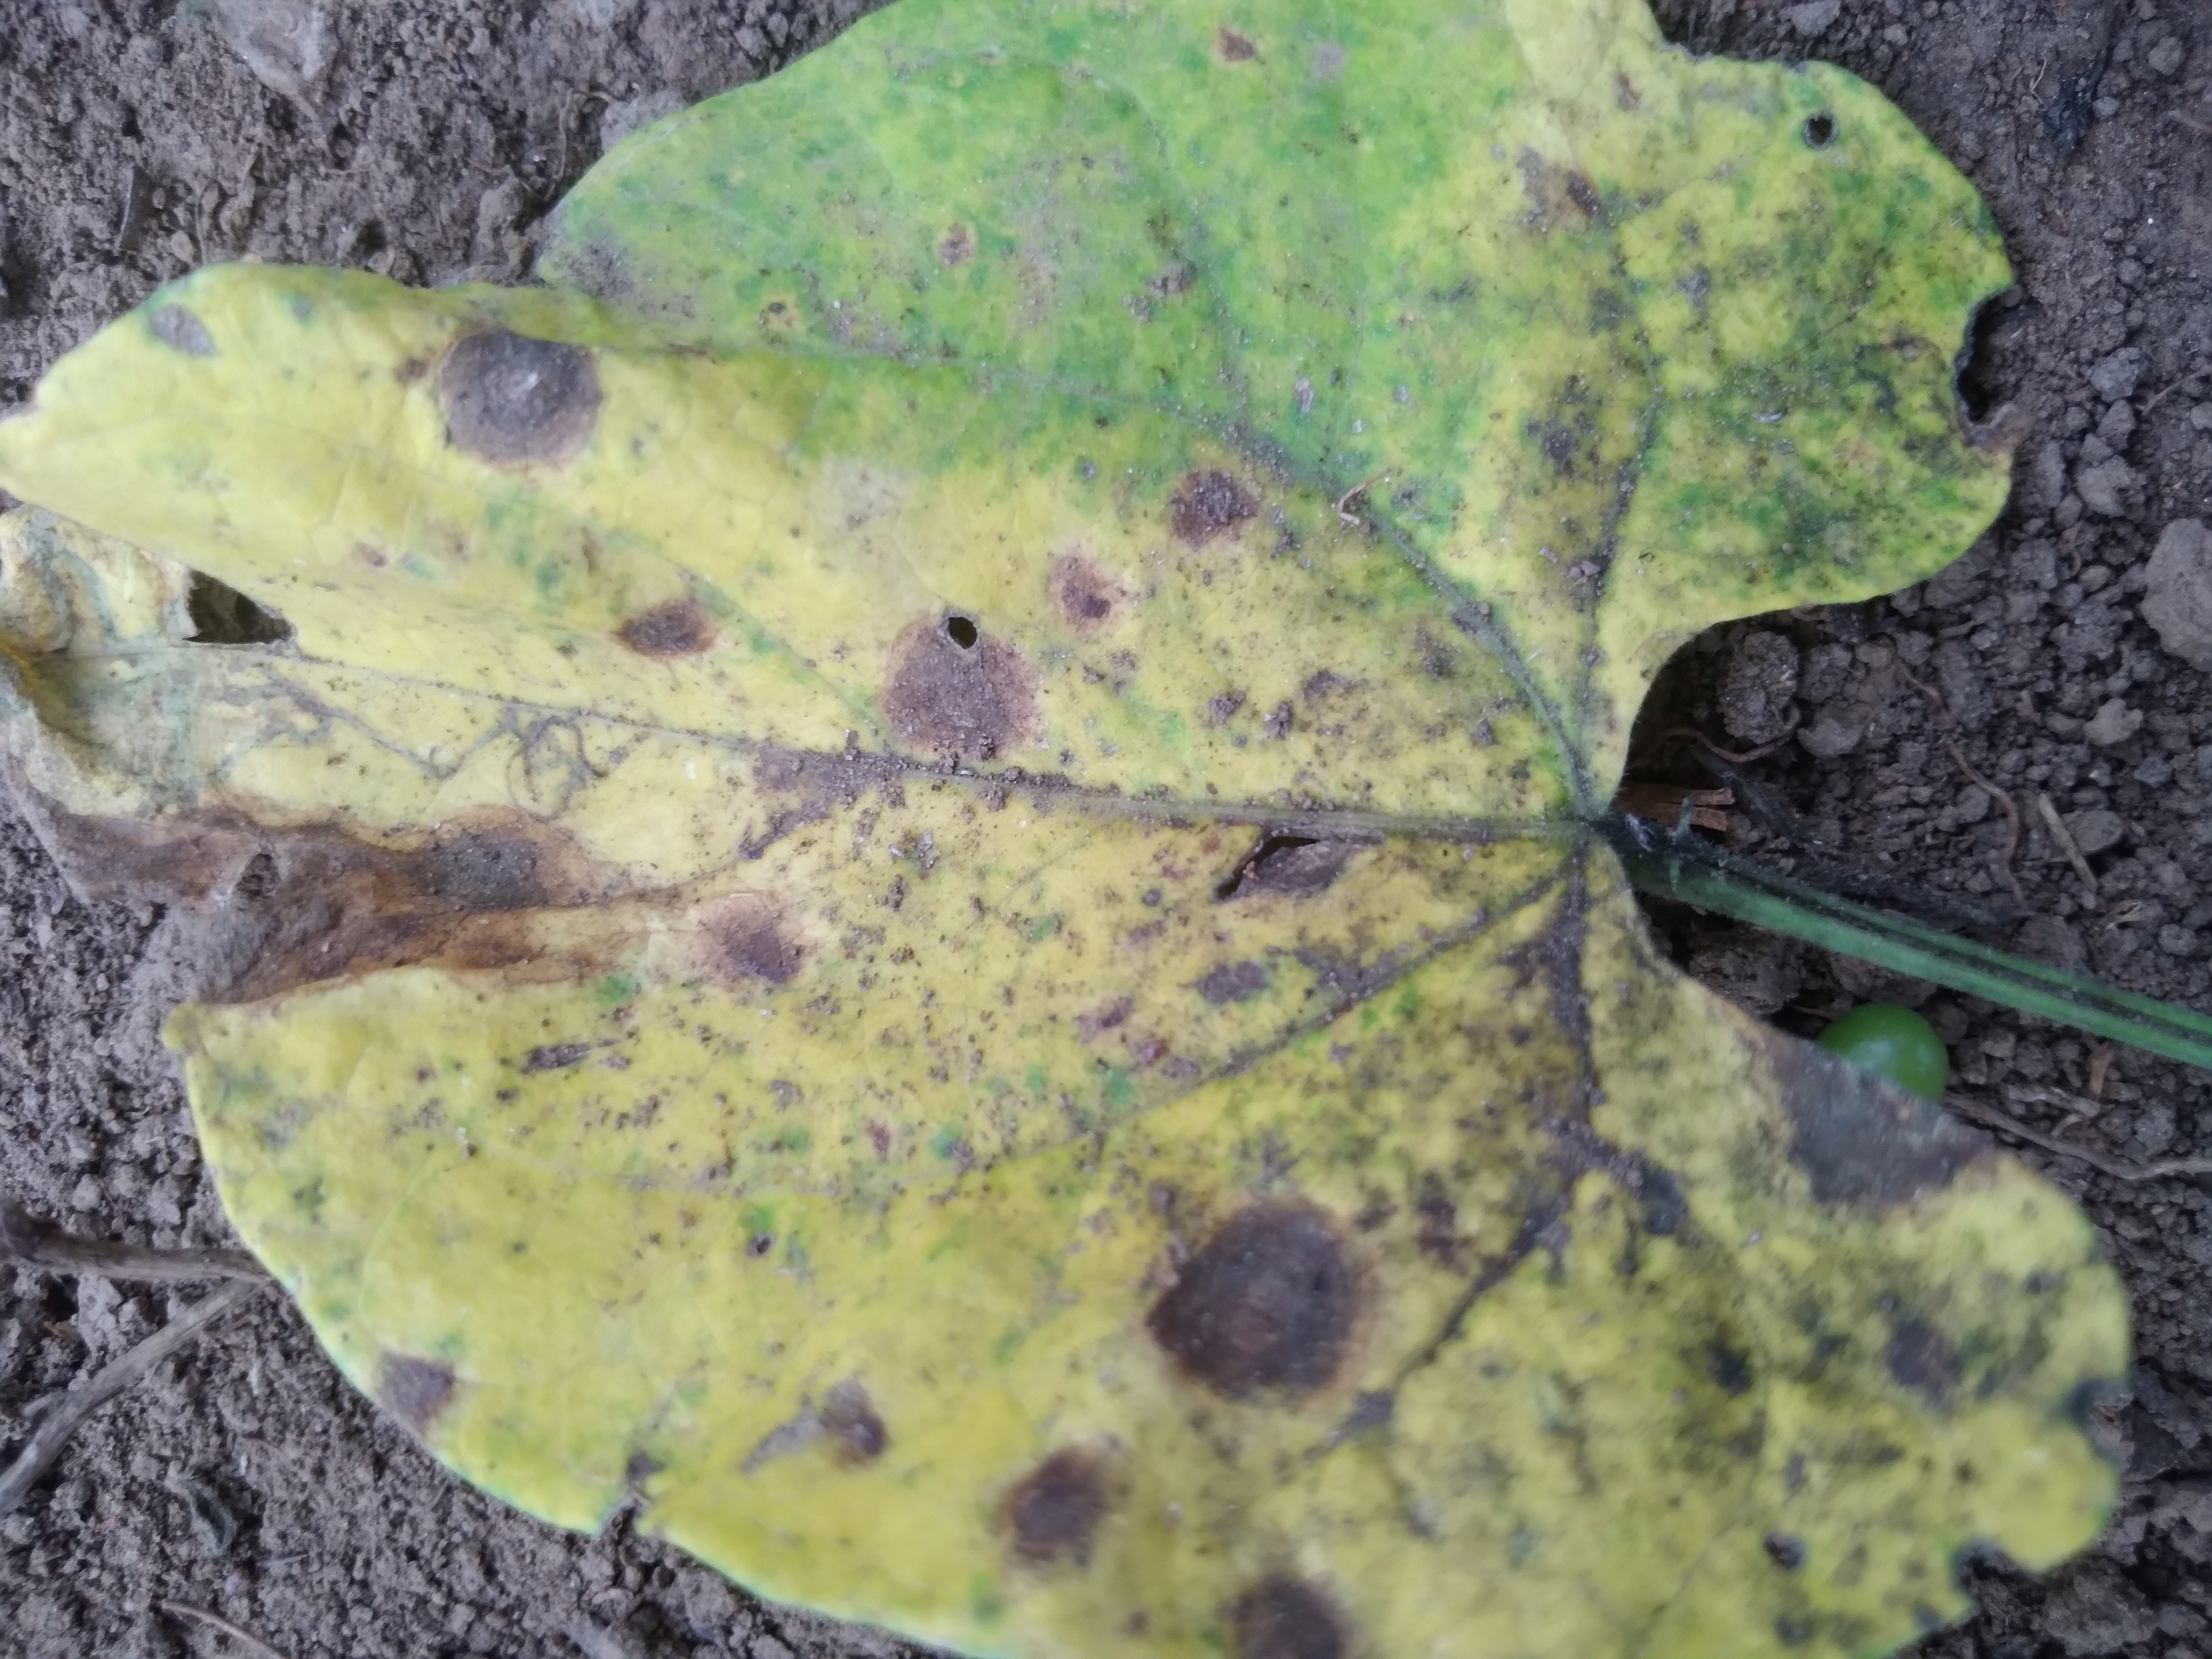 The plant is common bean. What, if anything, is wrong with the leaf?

rust
